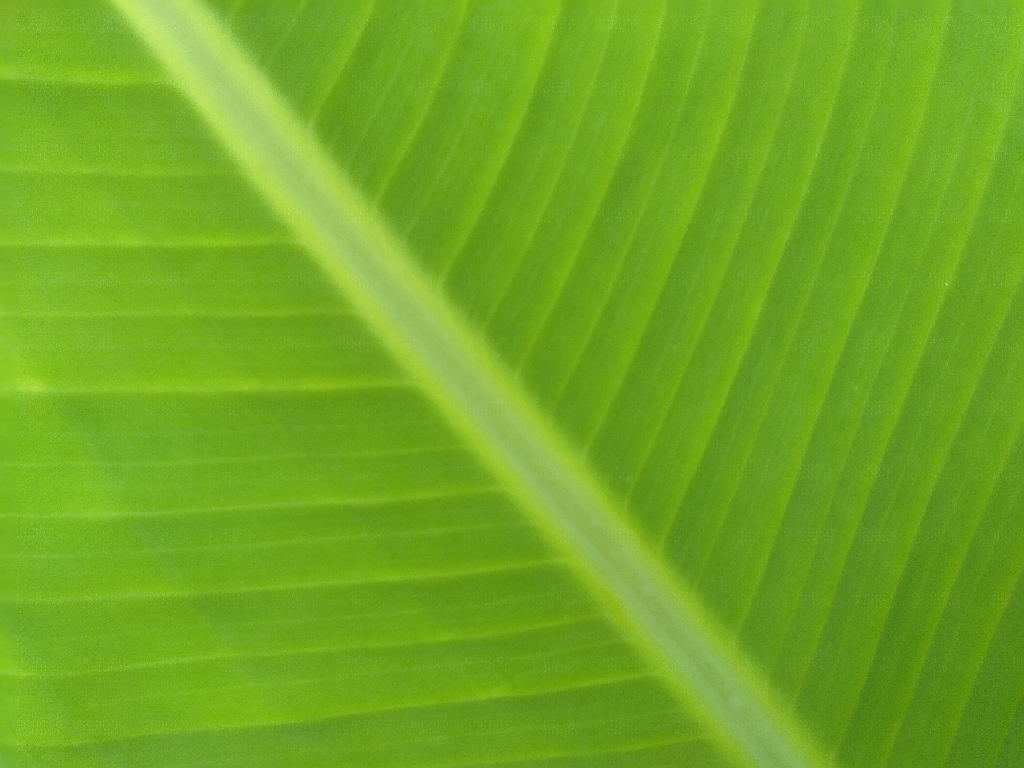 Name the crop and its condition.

banana, healthy
